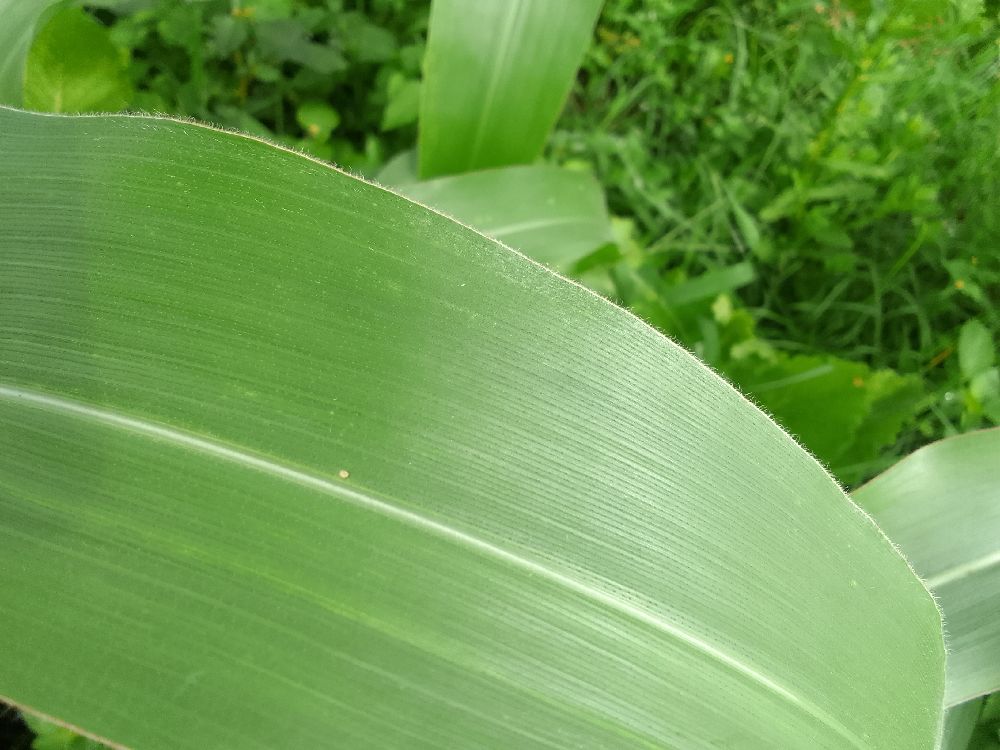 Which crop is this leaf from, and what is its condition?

maize, healthy
